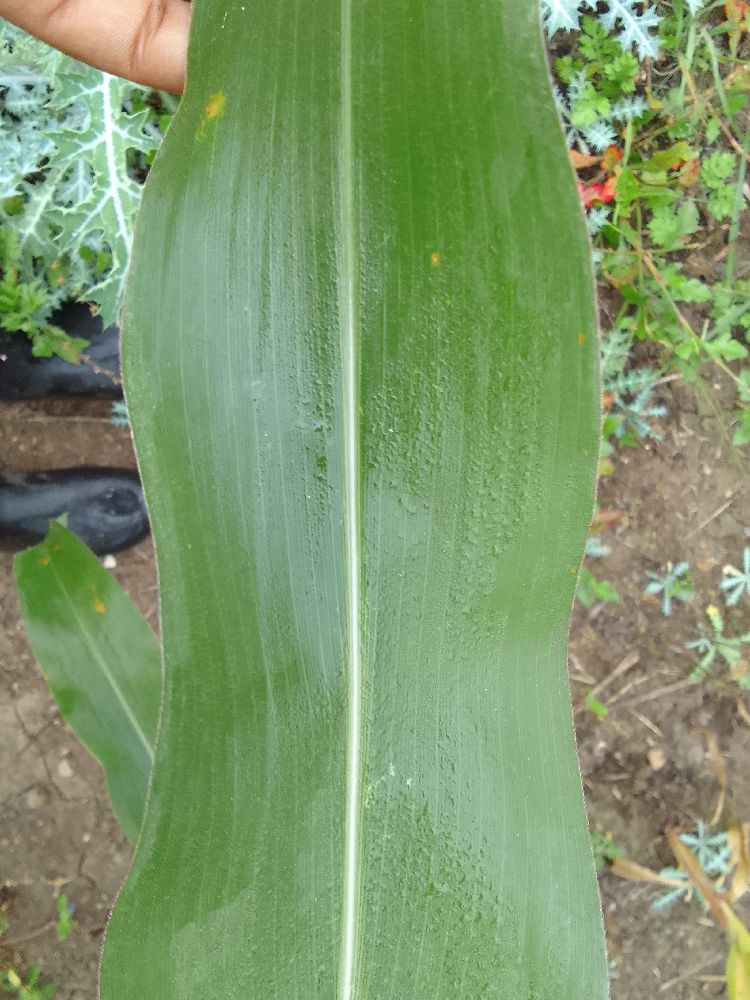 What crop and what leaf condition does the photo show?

maize, healthy
